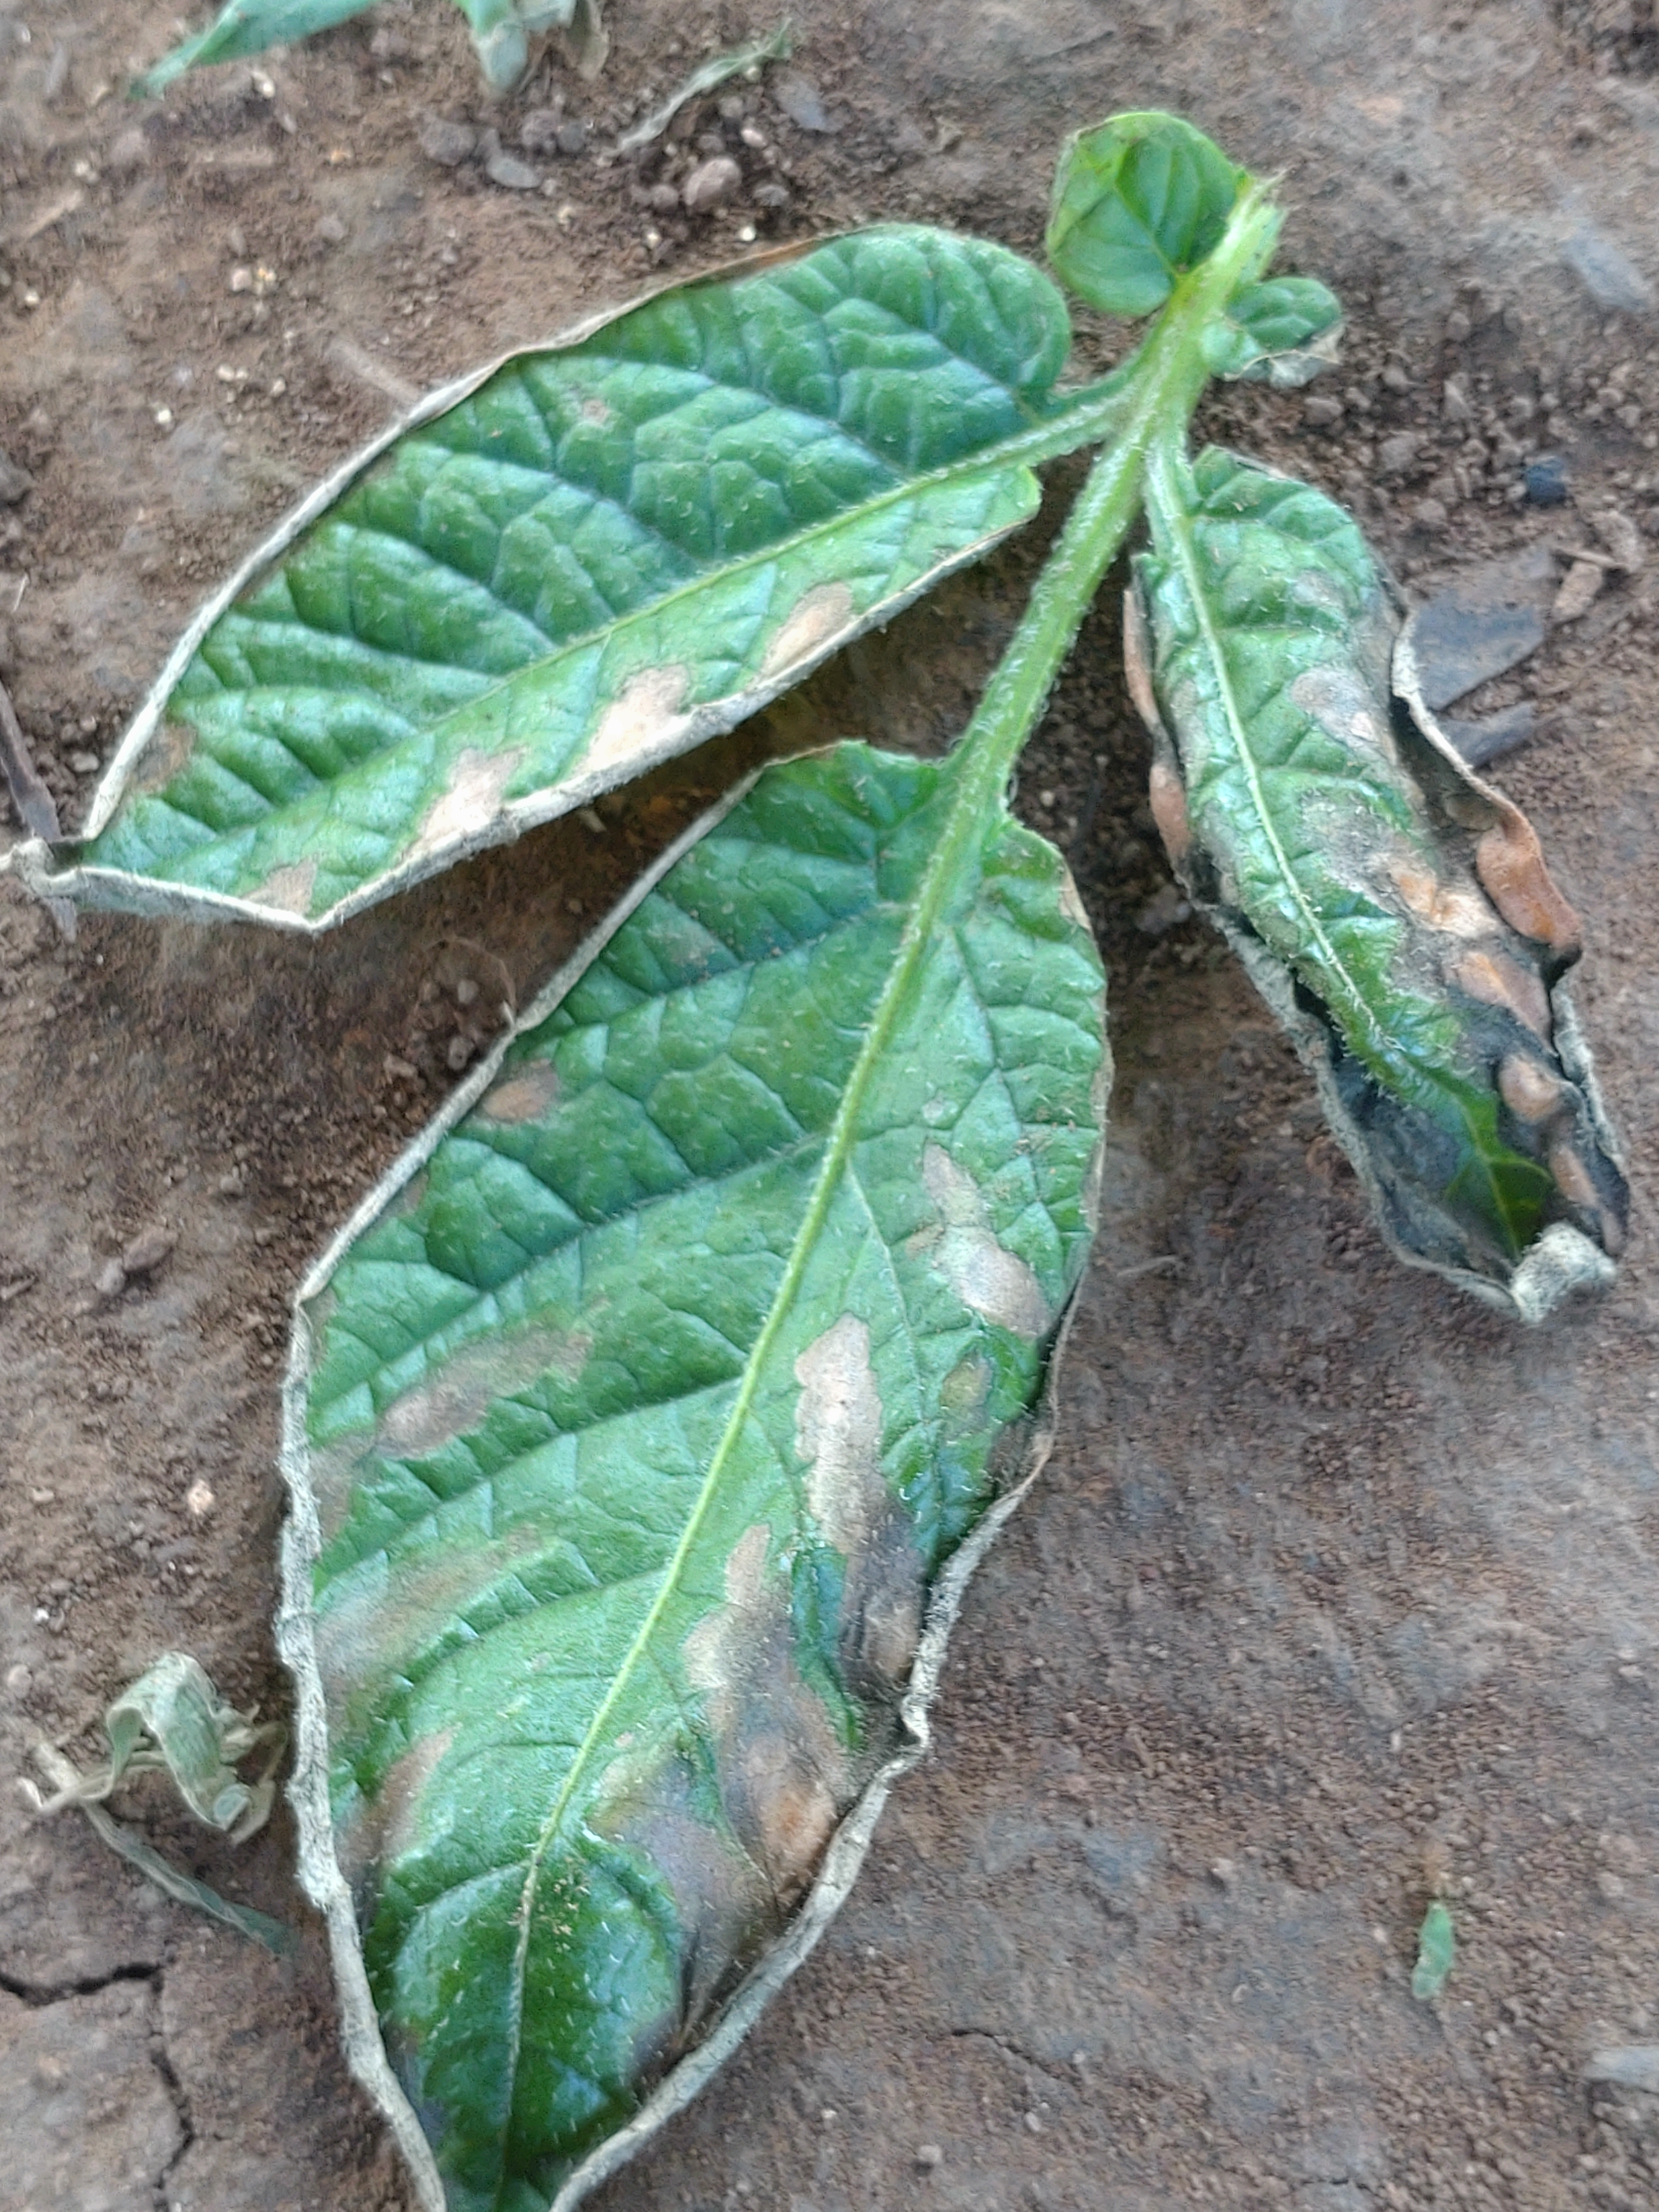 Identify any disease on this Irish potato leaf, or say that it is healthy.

early blight
